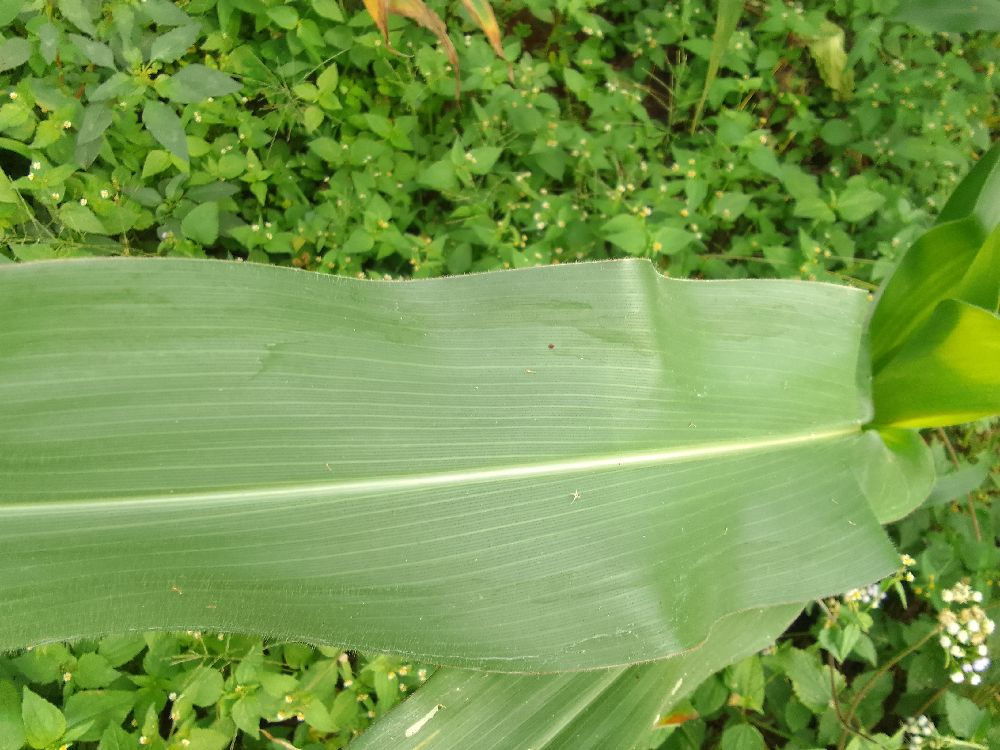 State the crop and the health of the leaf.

maize, healthy
